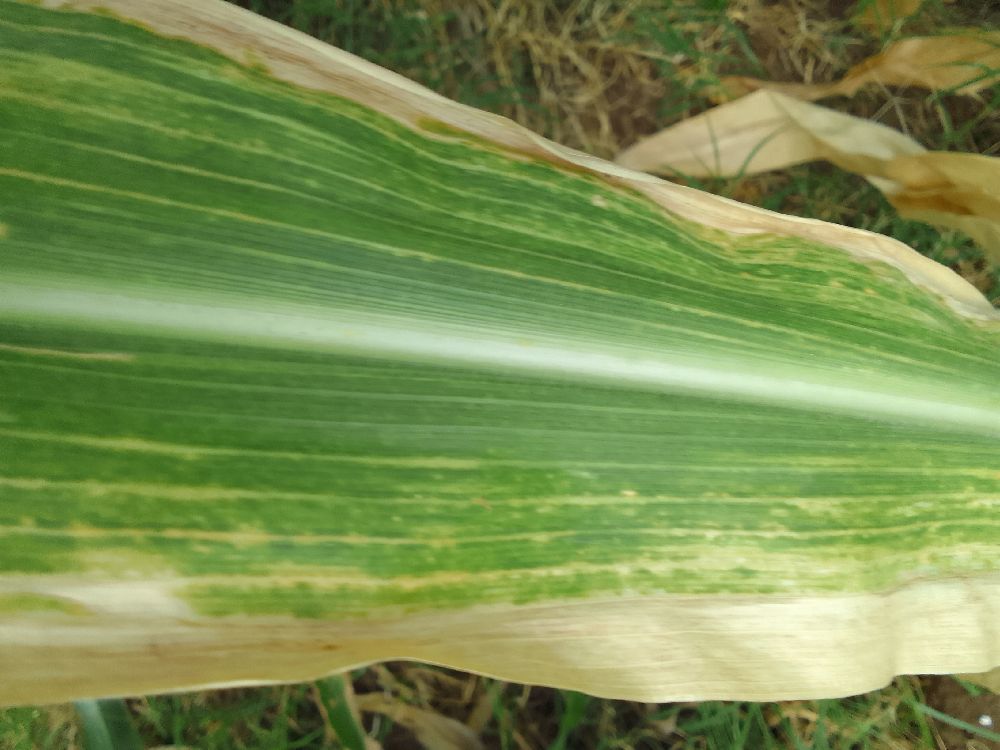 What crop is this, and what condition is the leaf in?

maize, maize lethal necrosis
